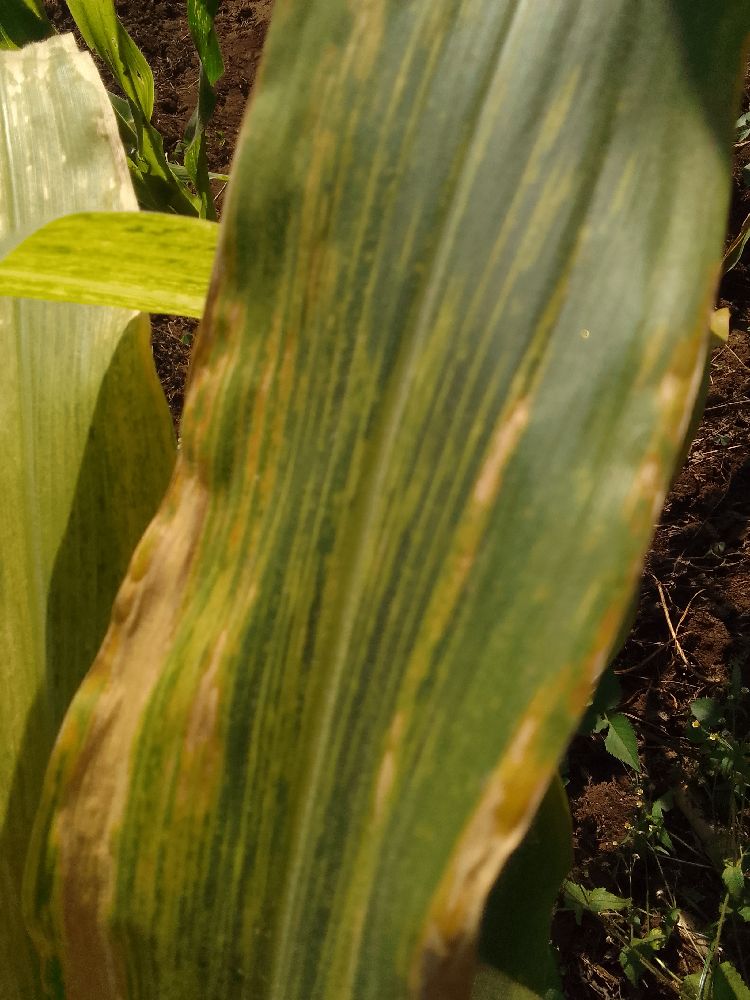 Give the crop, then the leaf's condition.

maize, maize lethal necrosis
